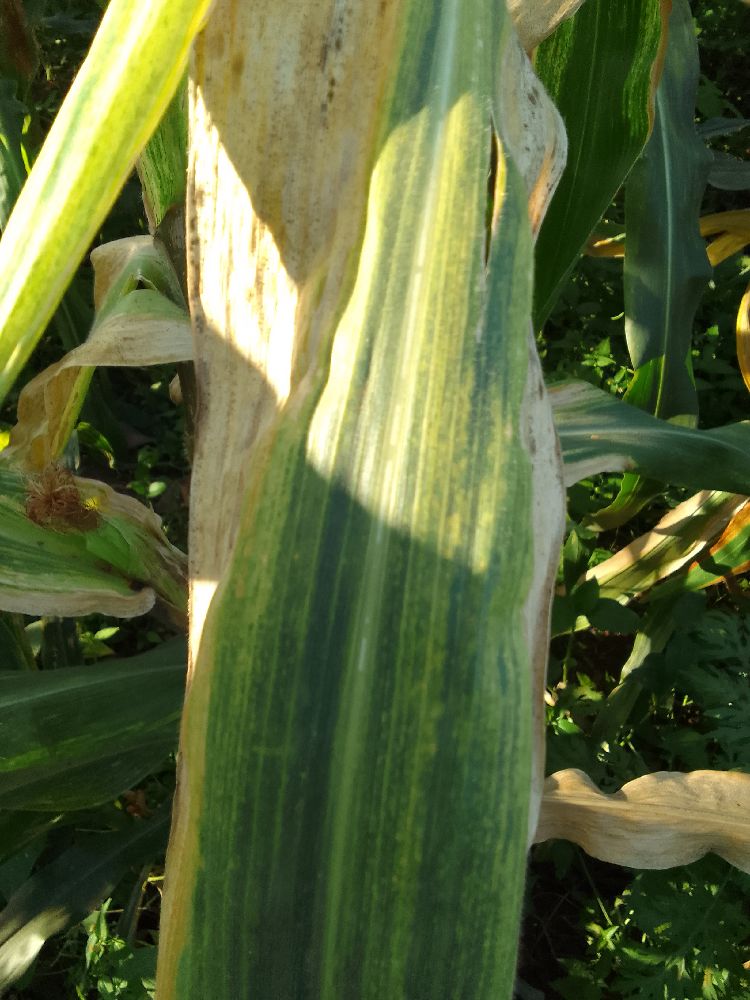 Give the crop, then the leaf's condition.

maize, maize lethal necrosis
